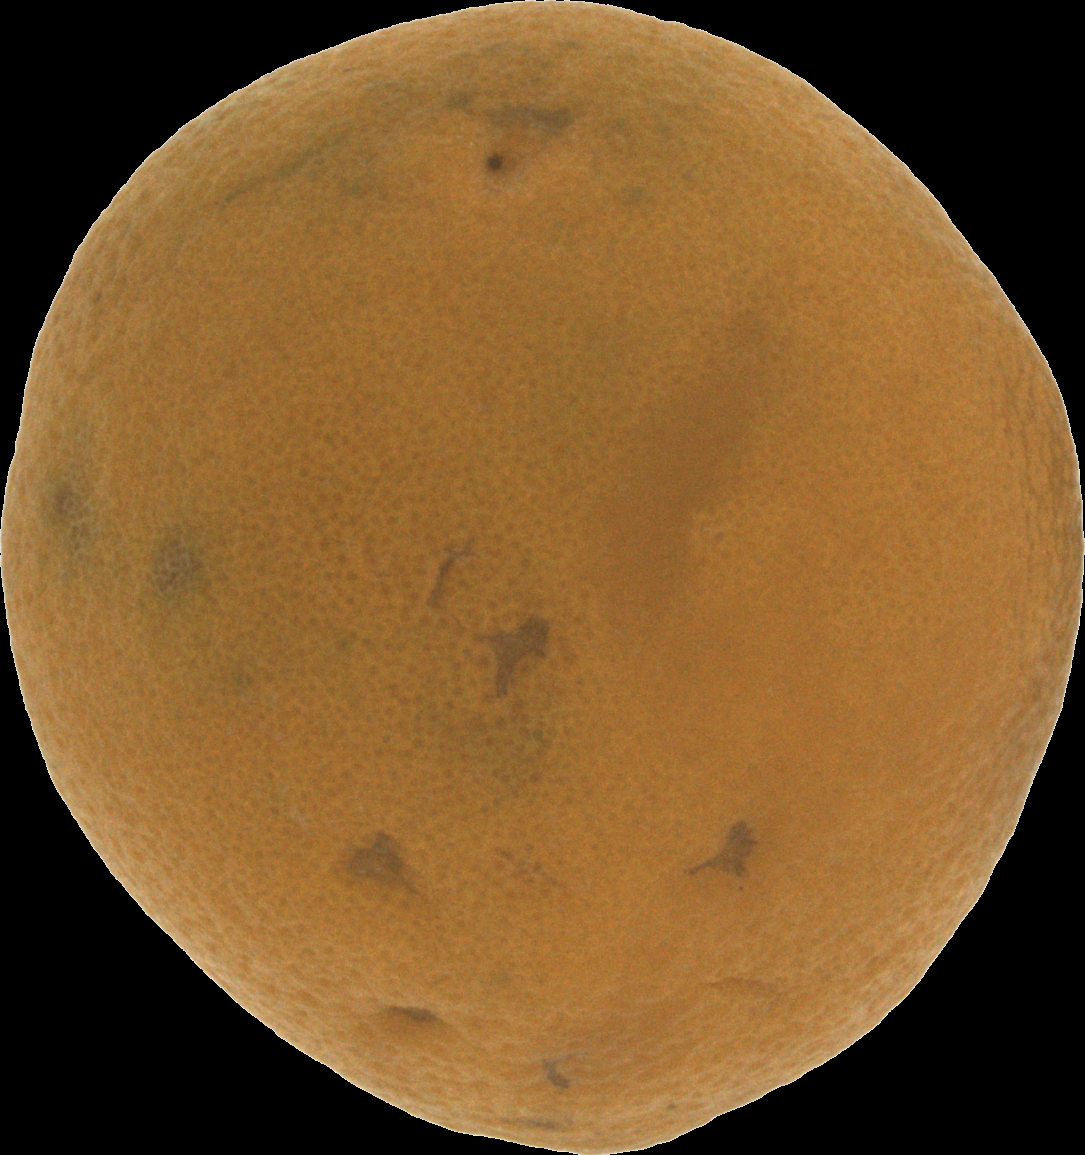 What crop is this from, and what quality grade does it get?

orange, bad
